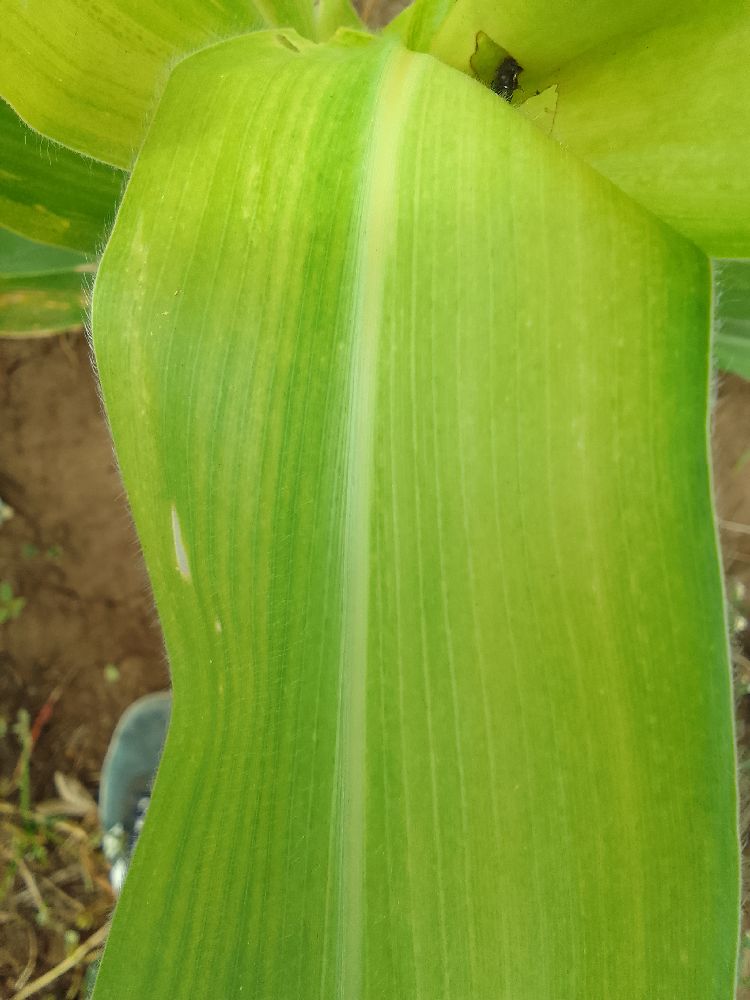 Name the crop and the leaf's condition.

maize, maize lethal necrosis
